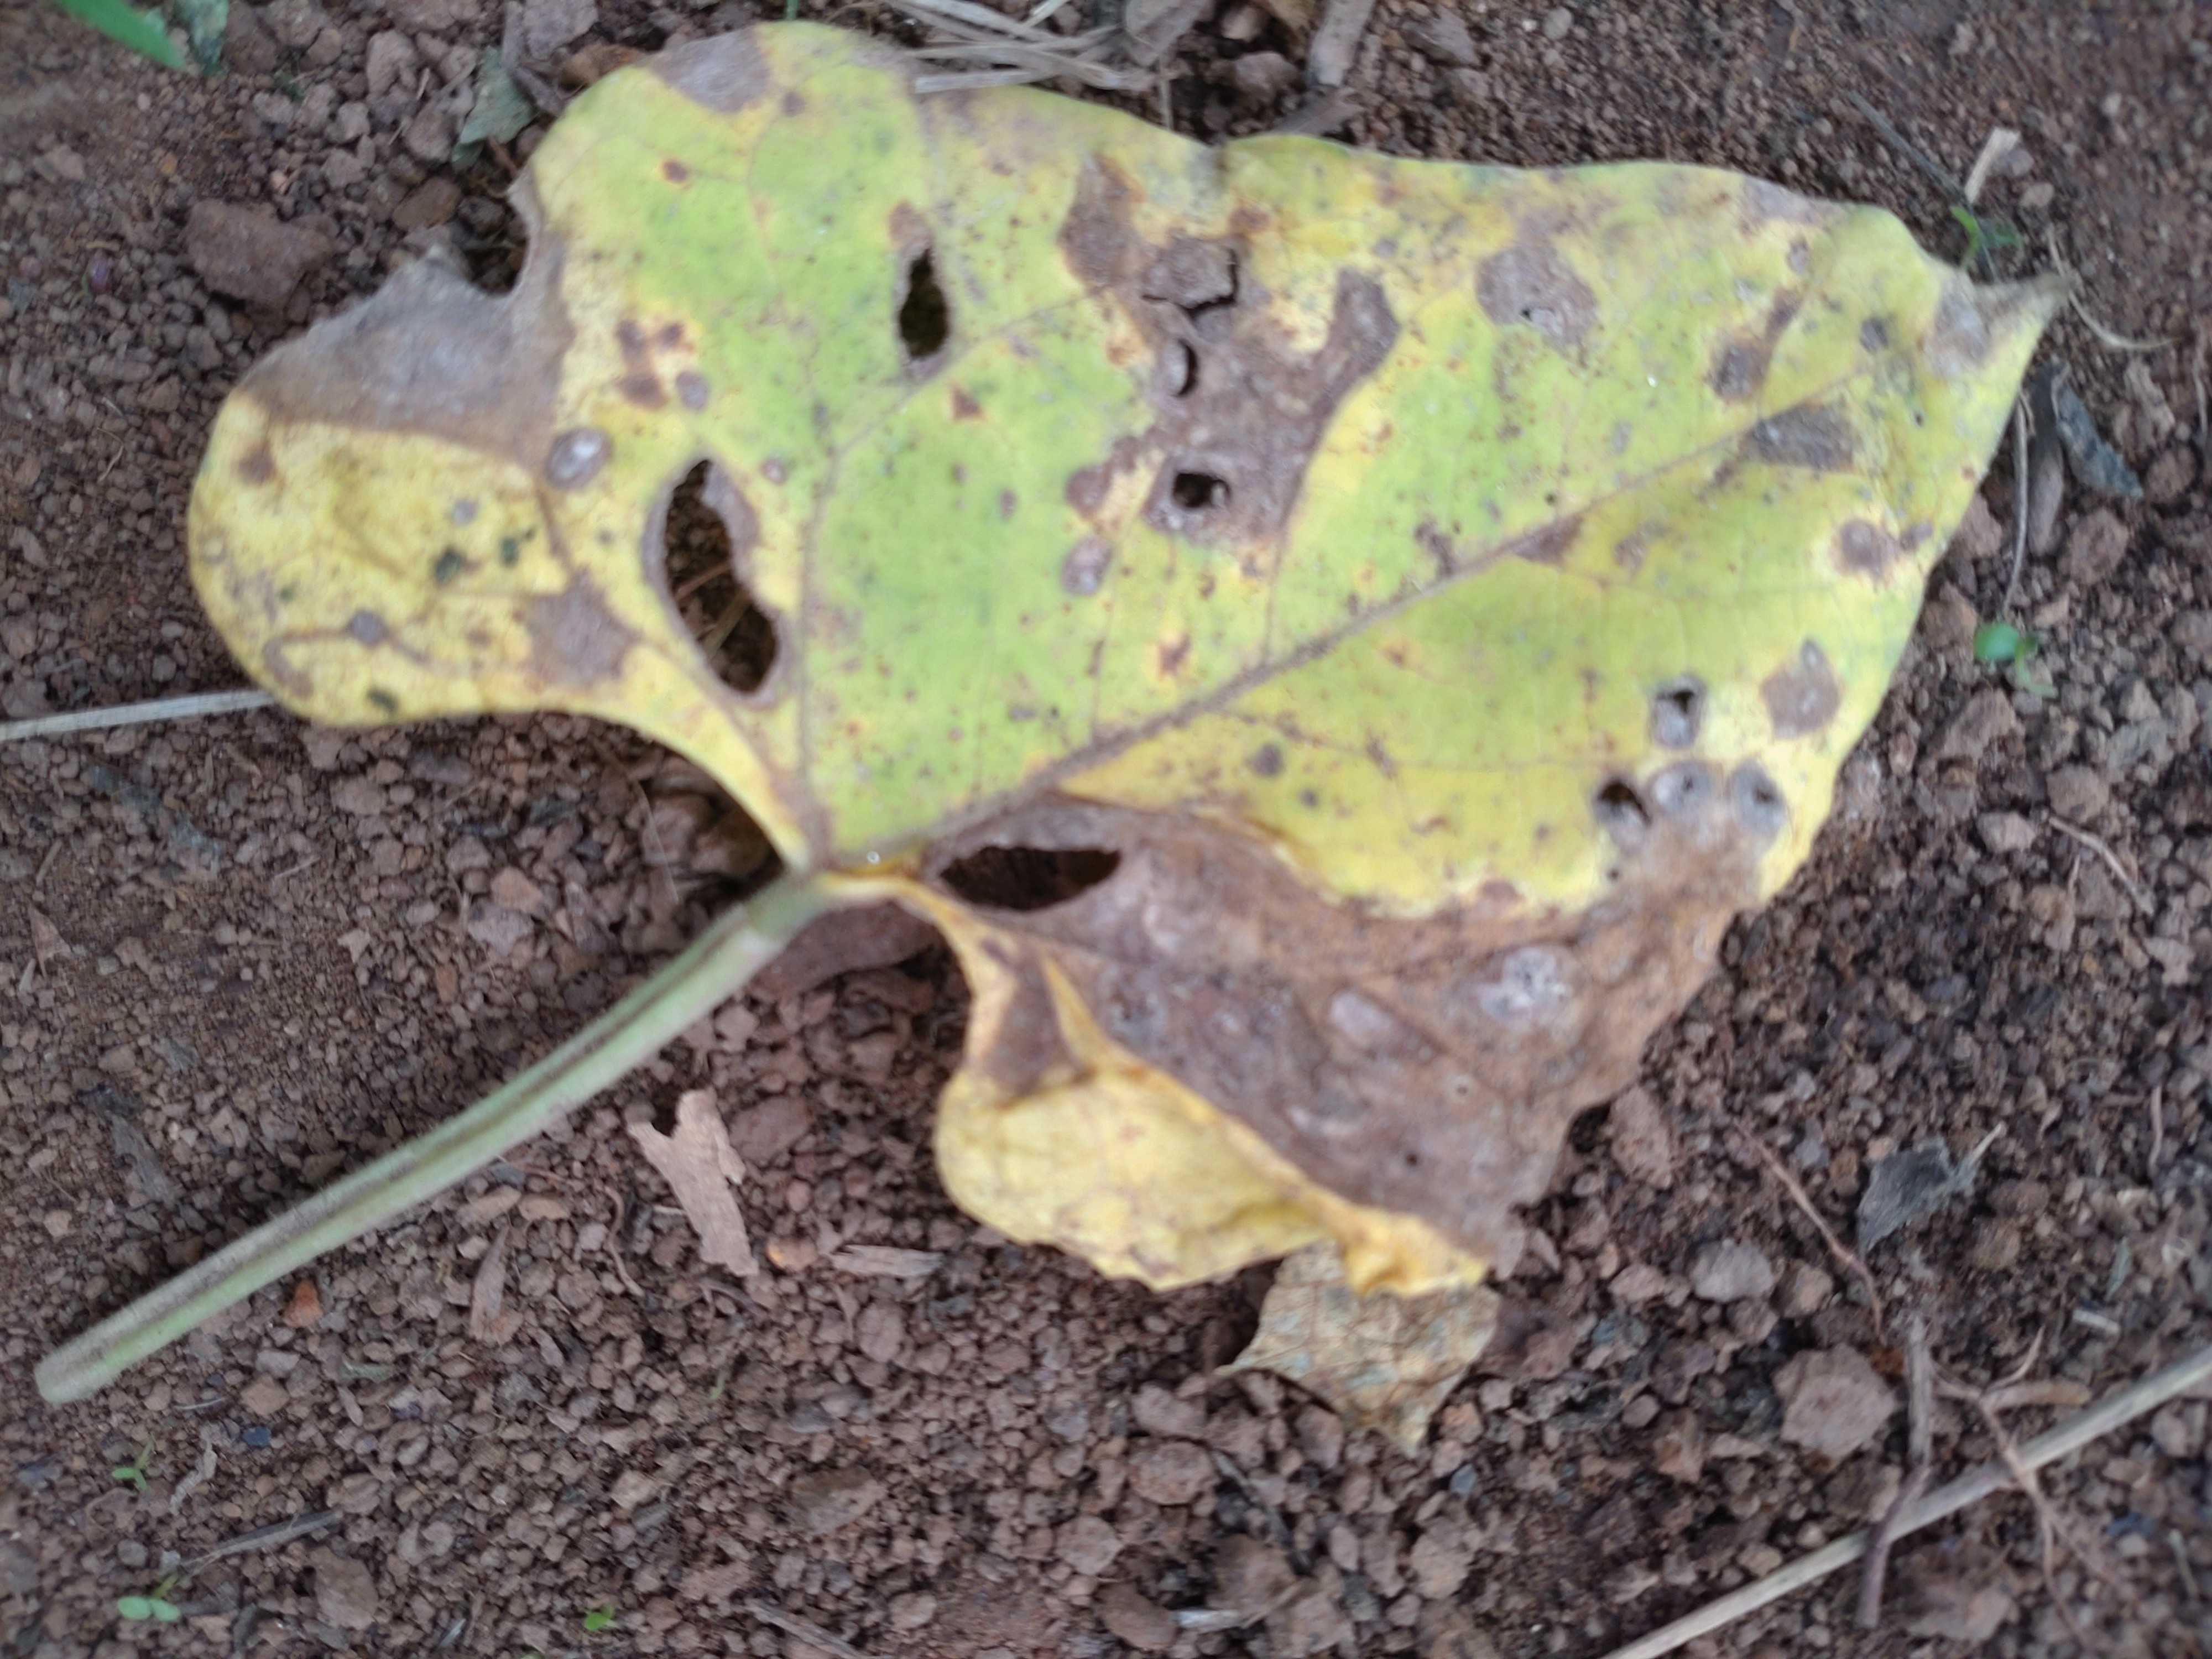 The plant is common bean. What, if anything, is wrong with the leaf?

anthracnose
